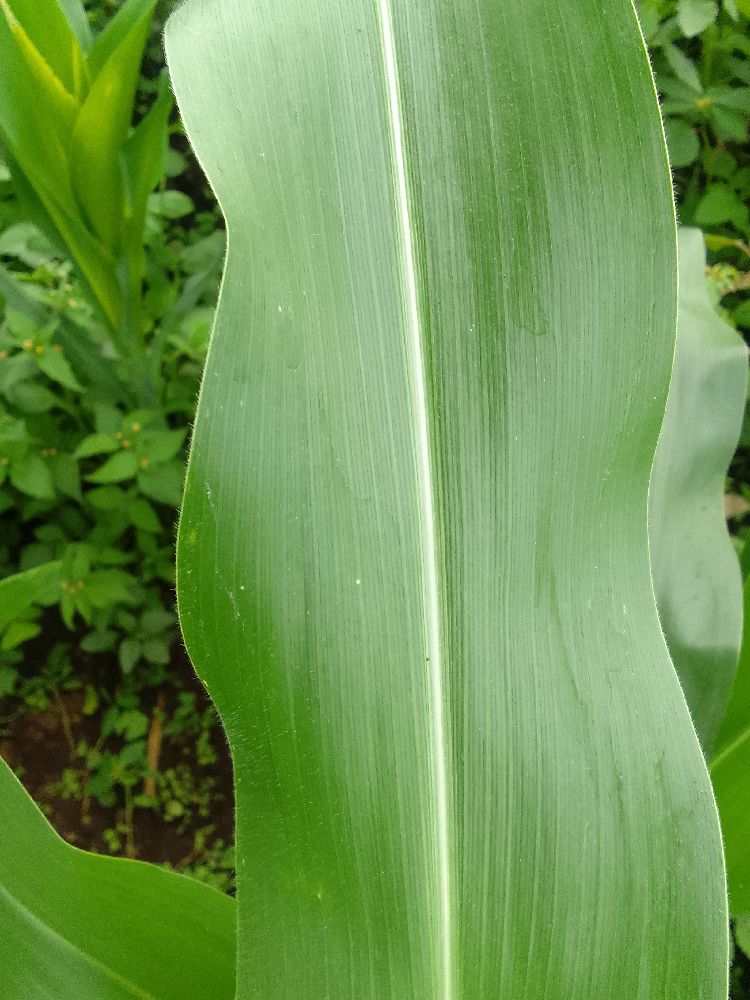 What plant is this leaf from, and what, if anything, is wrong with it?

maize, healthy
